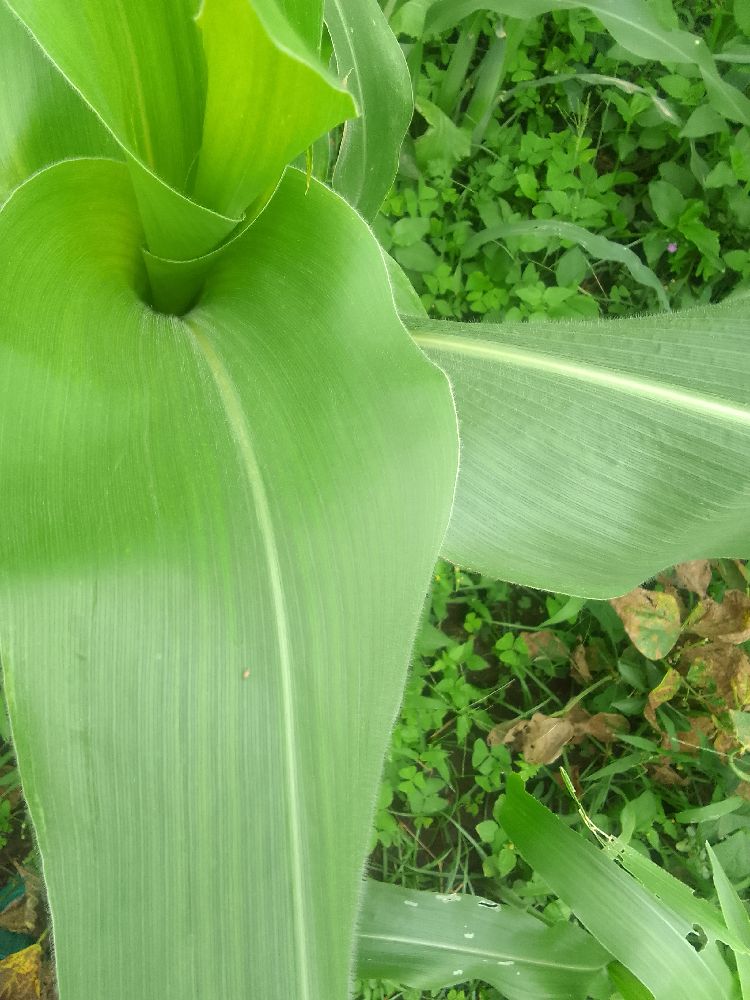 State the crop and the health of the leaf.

maize, healthy
